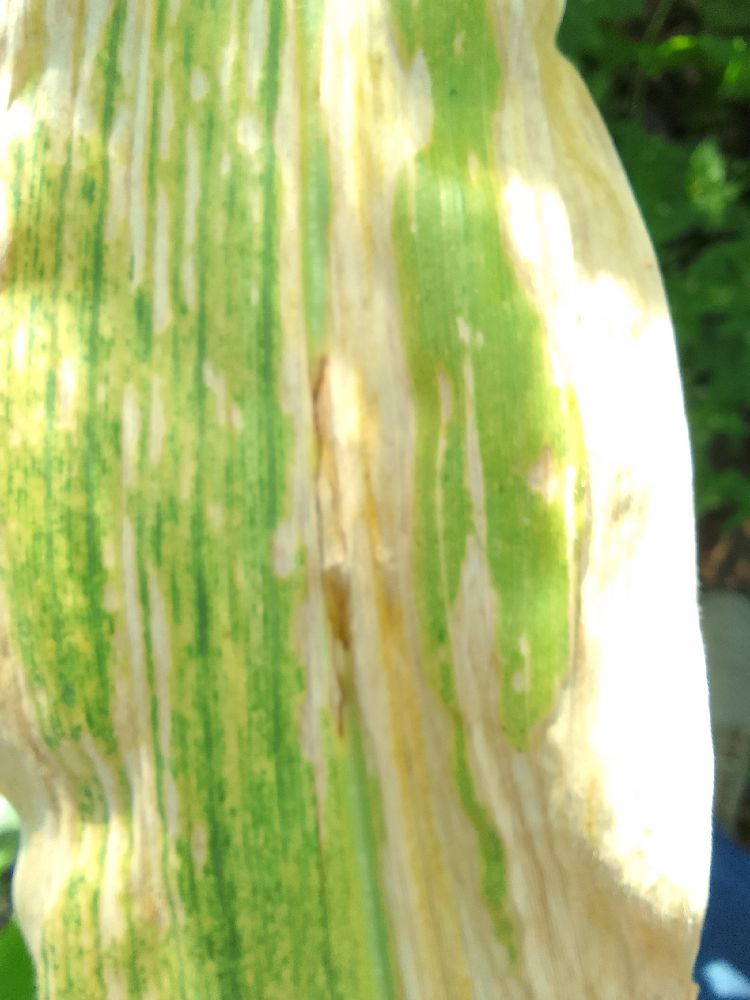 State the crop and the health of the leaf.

maize, maize lethal necrosis
